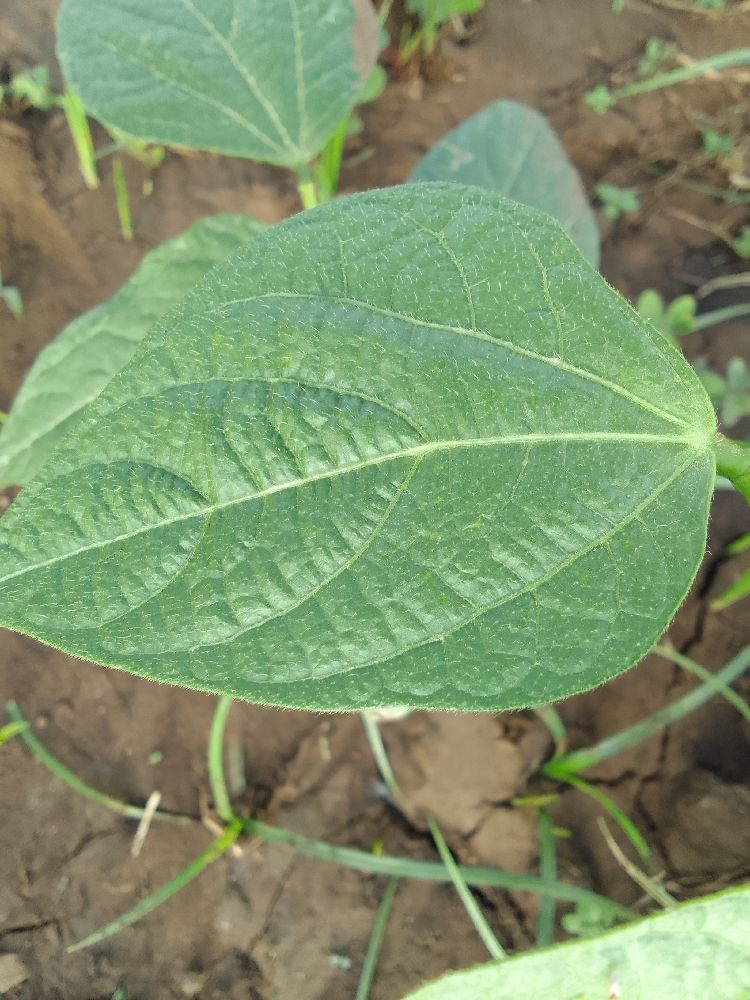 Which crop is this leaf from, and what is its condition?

common bean, healthy
